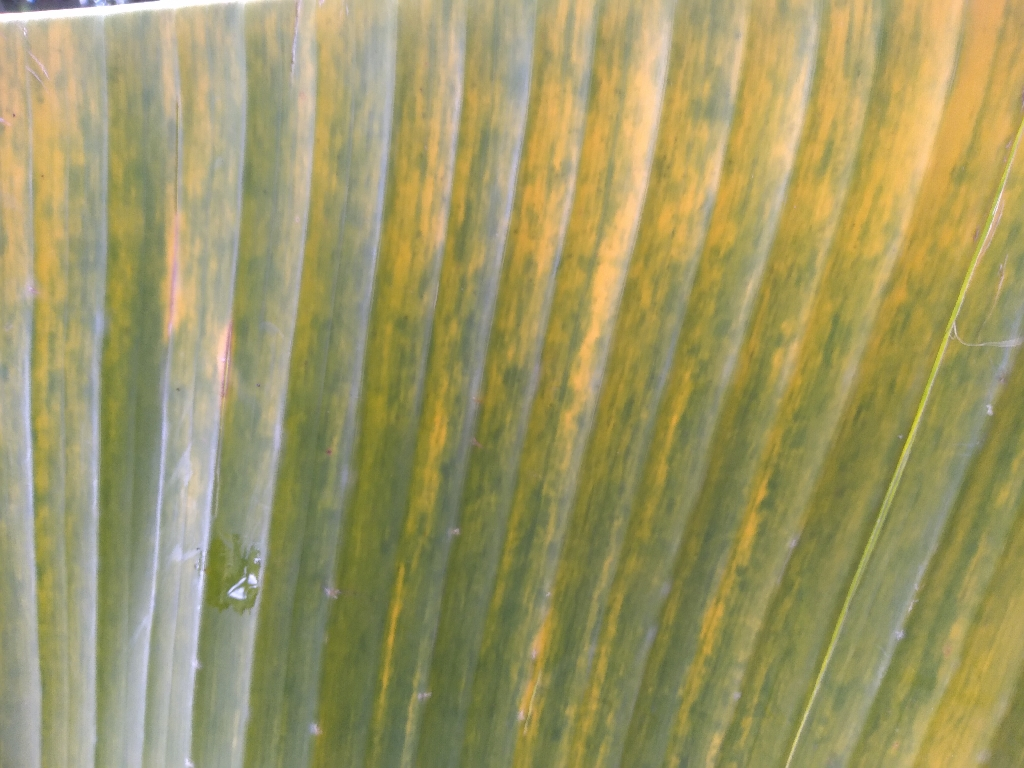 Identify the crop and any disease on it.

banana, fusarium wilt race 1
